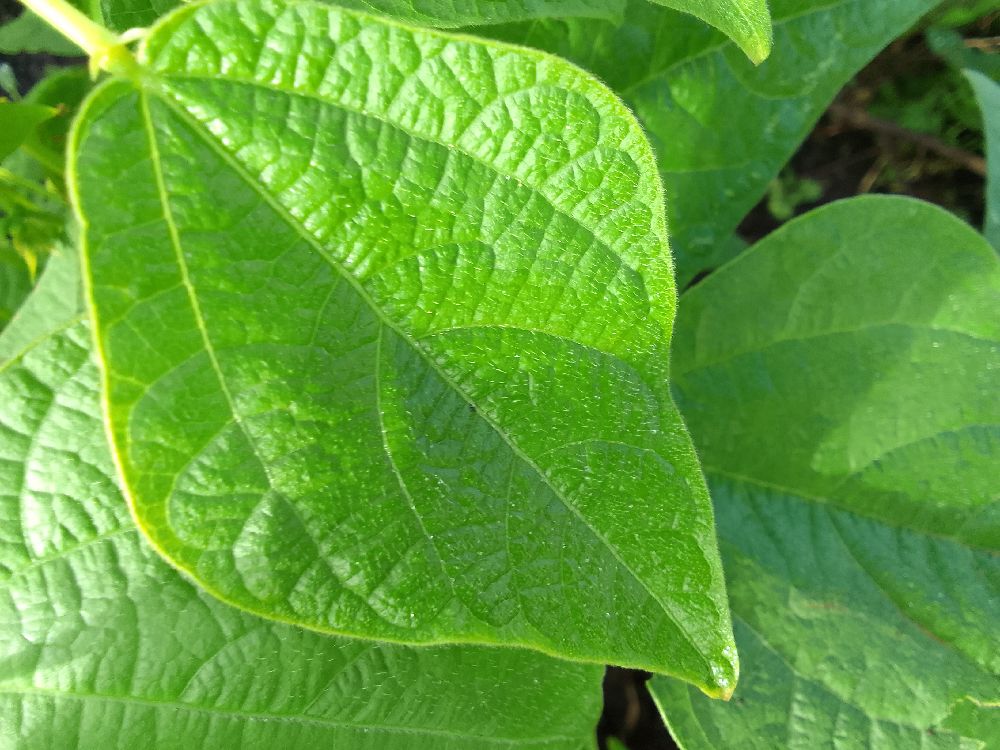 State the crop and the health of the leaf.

common bean, healthy
